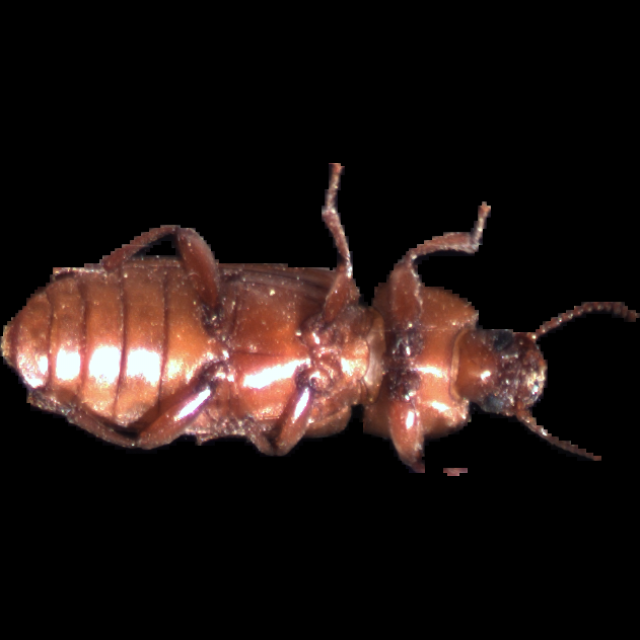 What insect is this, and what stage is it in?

mealworm beetle
